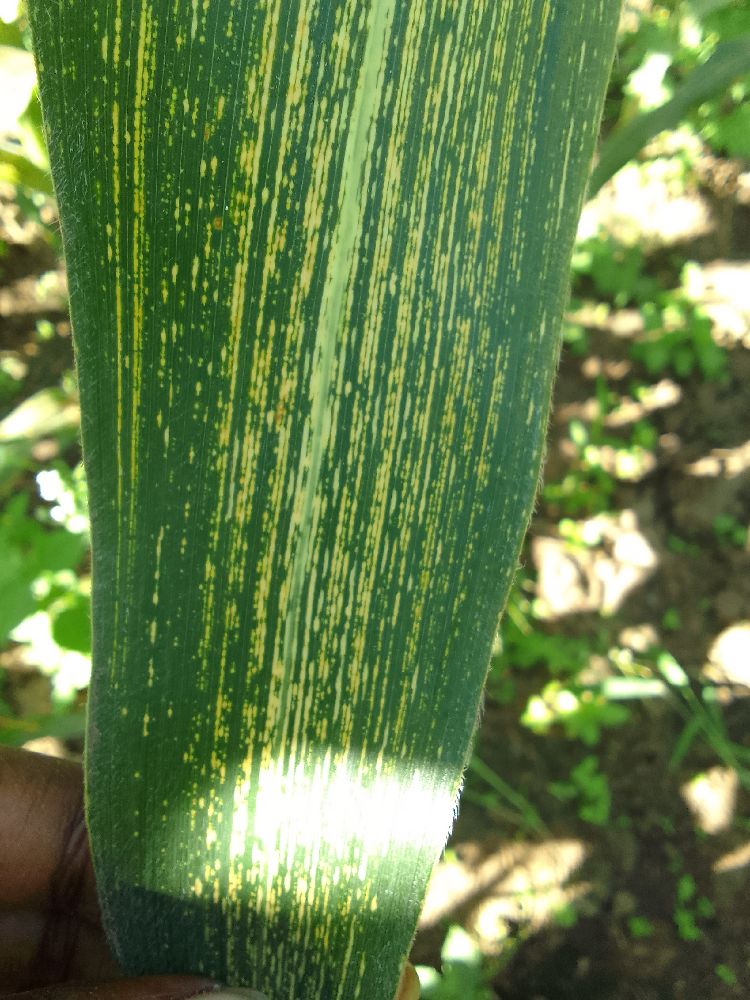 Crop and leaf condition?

maize, maize streak virus
